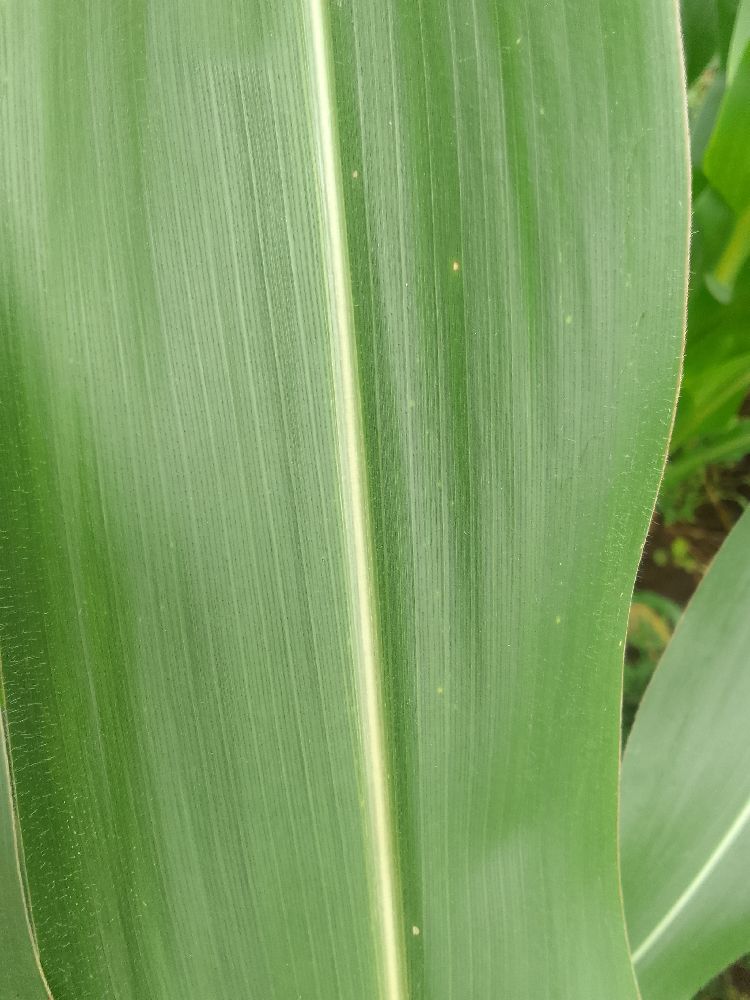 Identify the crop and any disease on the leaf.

maize, healthy
